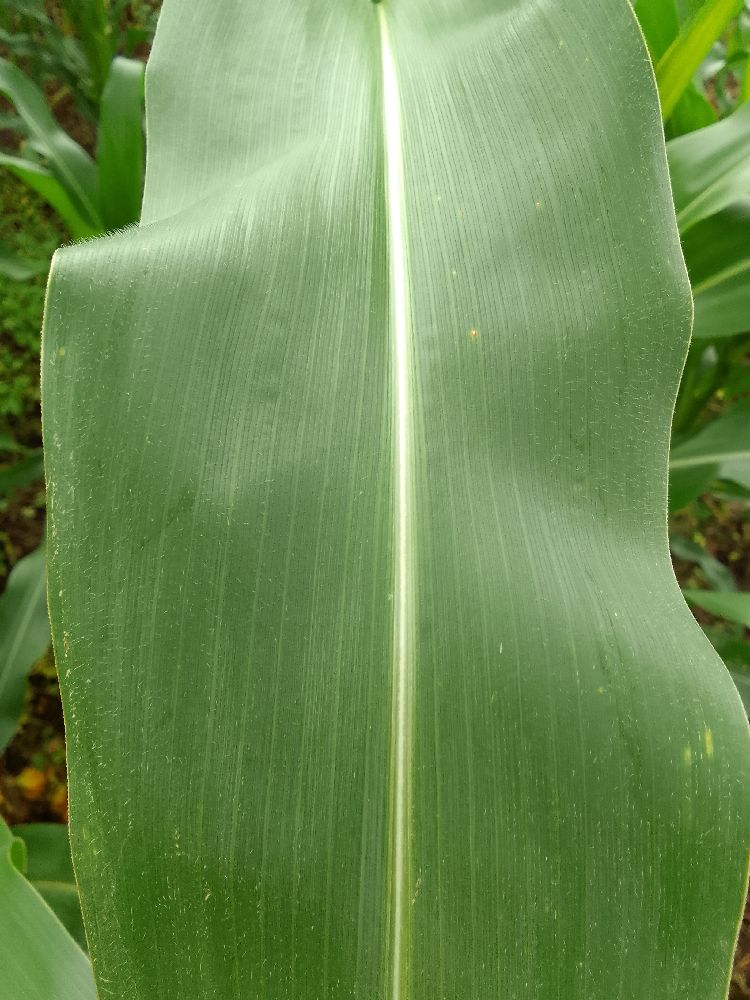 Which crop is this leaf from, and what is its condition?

maize, healthy
